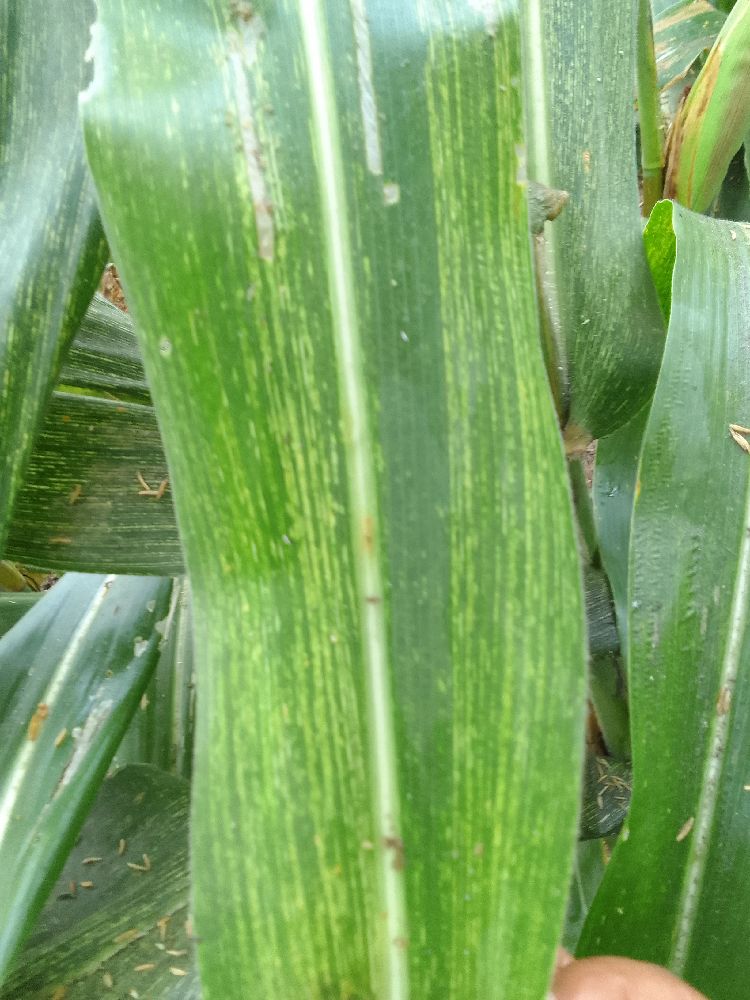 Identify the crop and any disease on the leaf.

maize, maize streak virus
